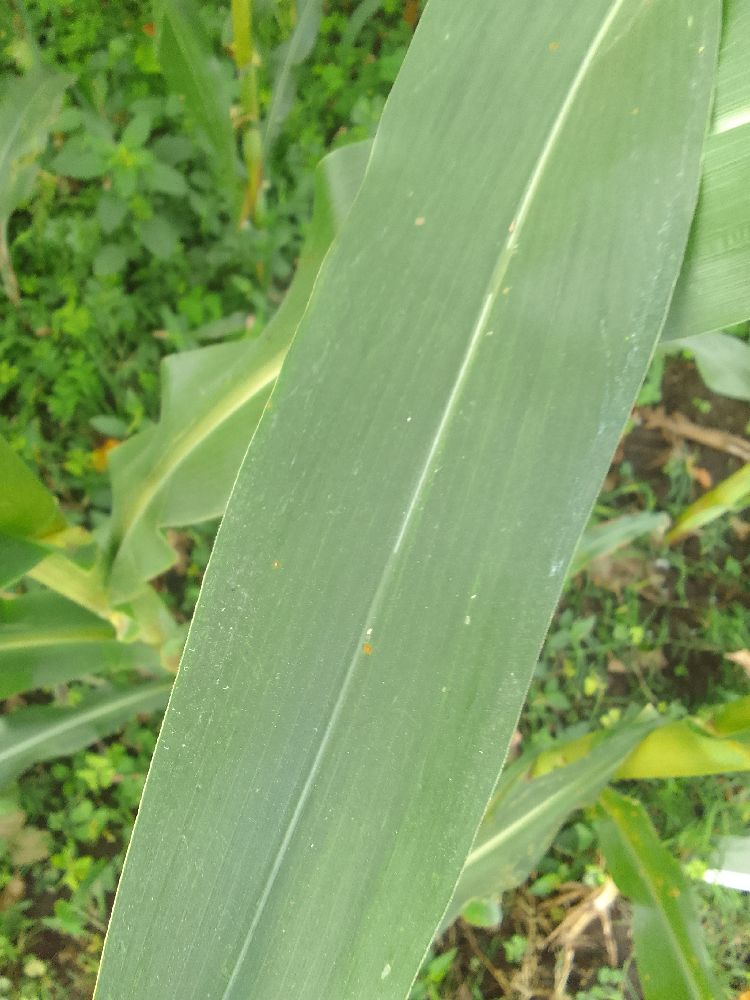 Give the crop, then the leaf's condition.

maize, healthy
